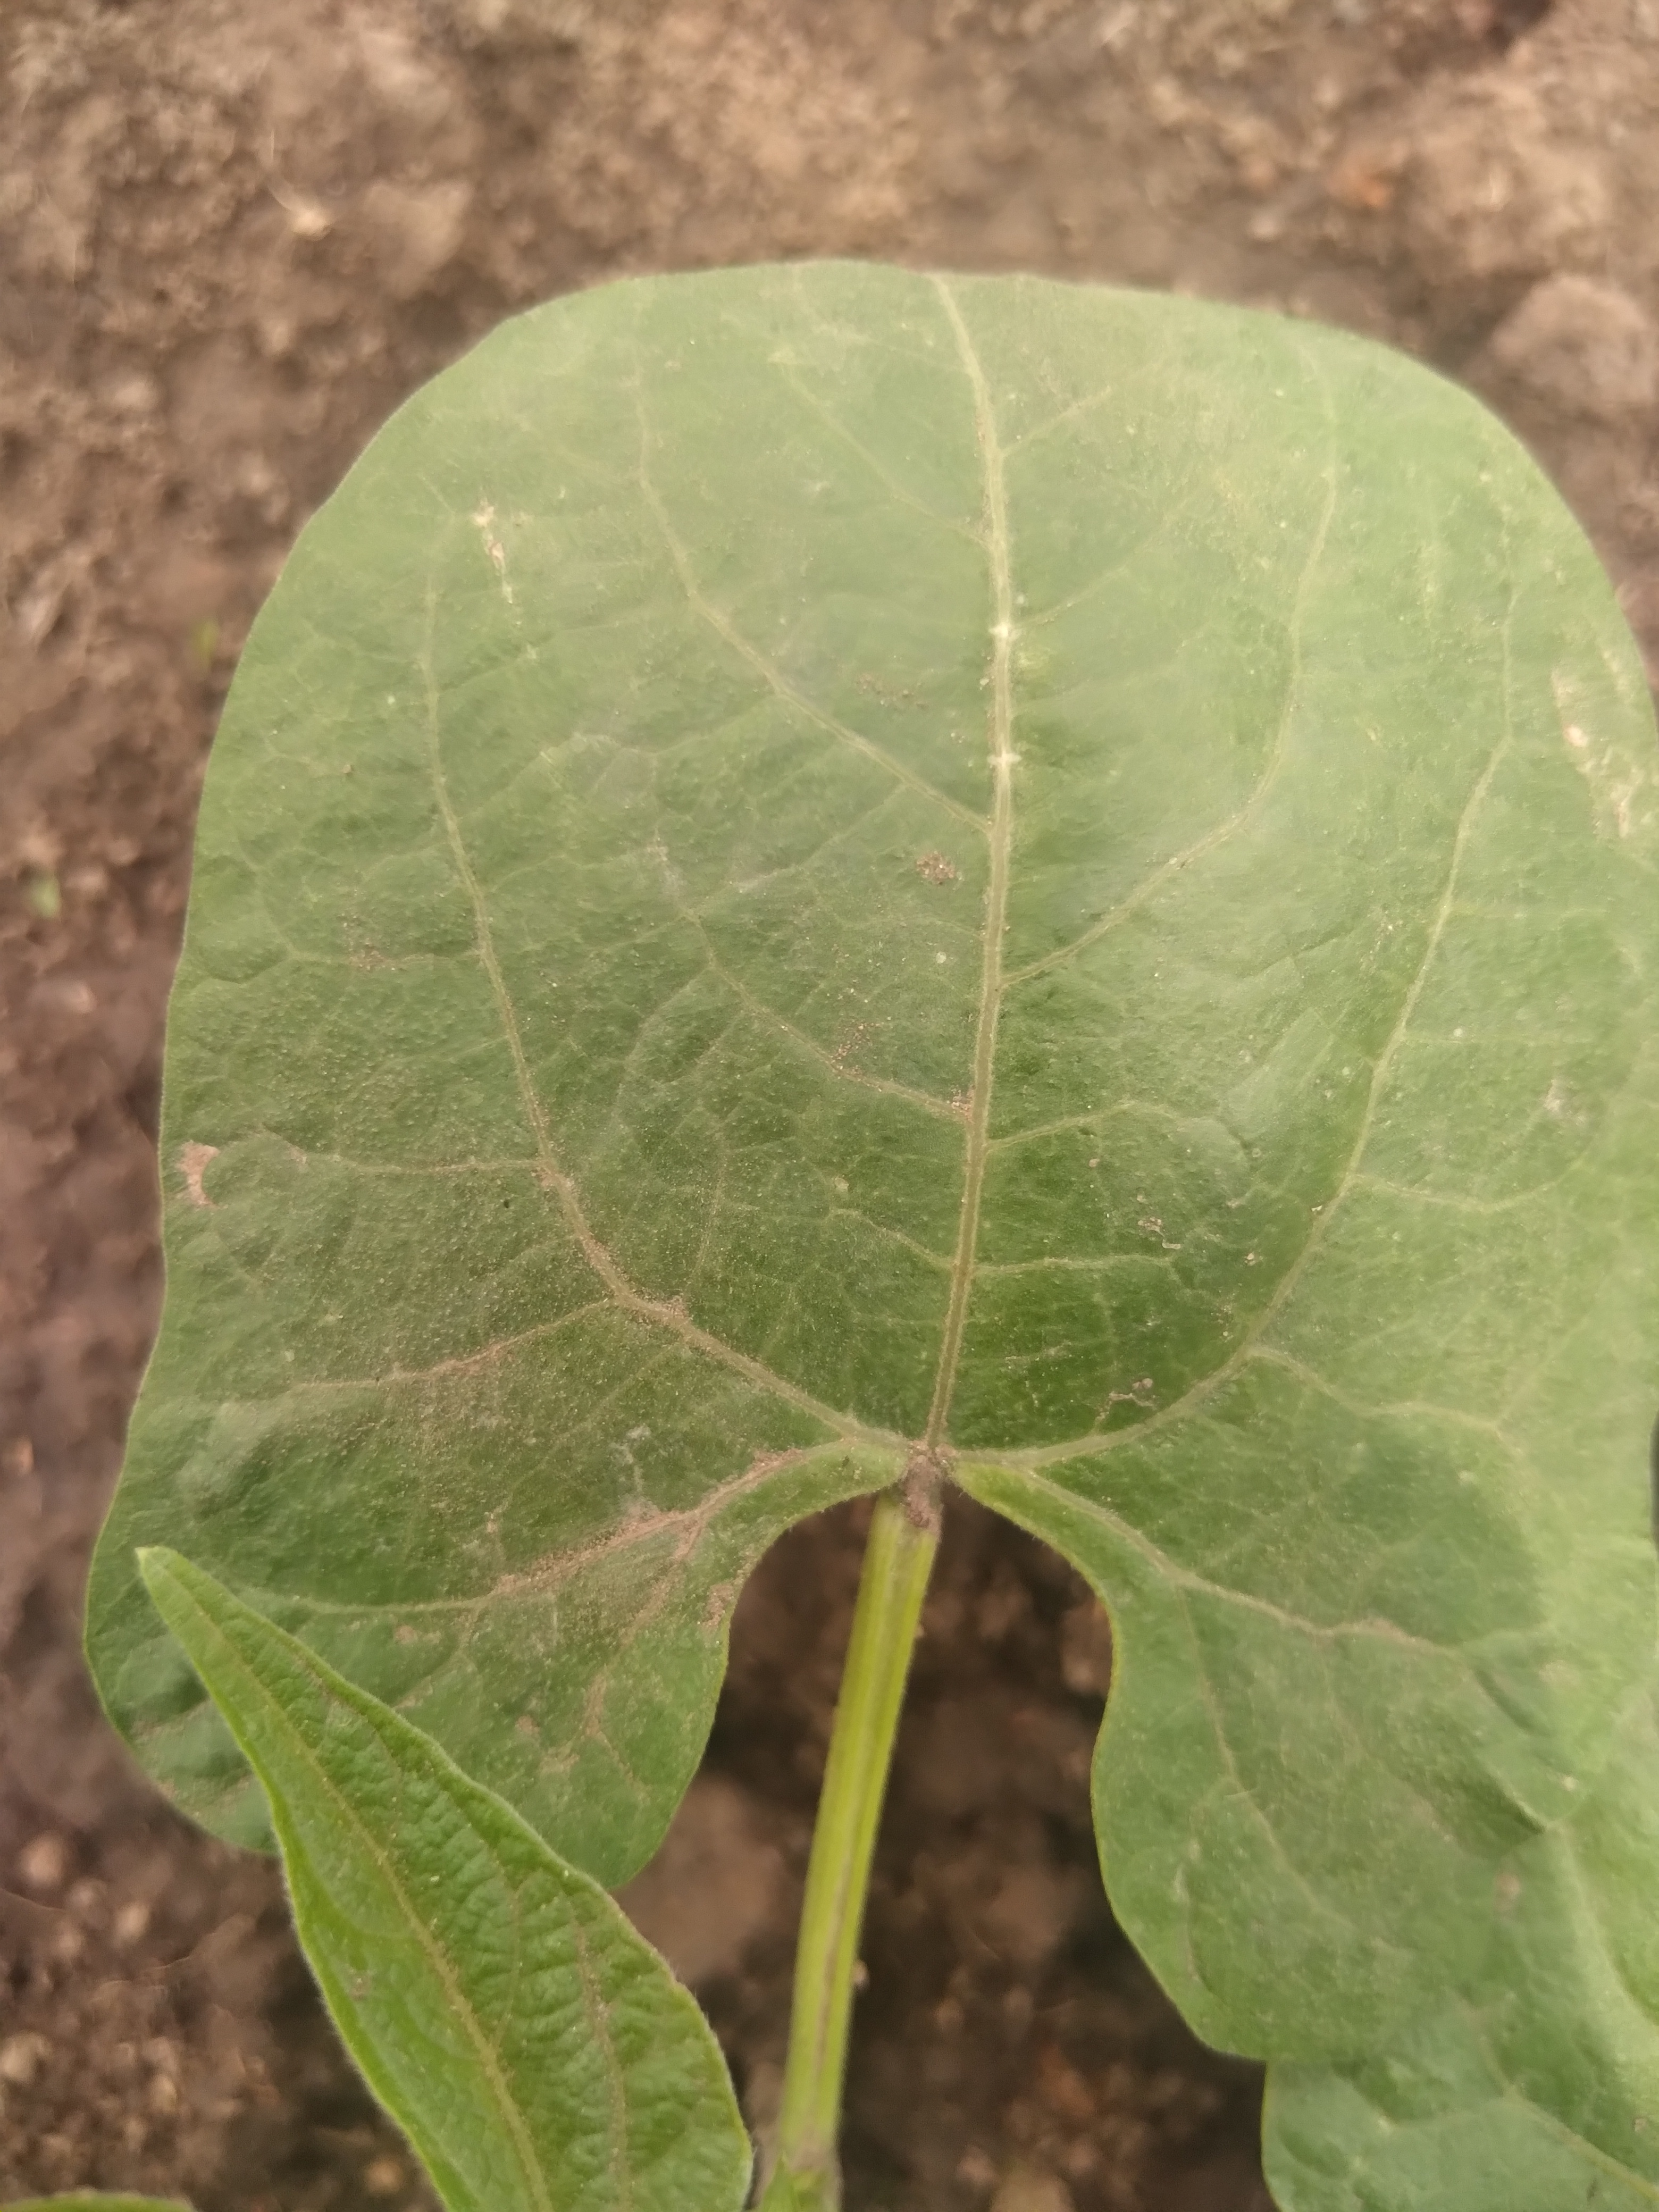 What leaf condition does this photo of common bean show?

healthy
